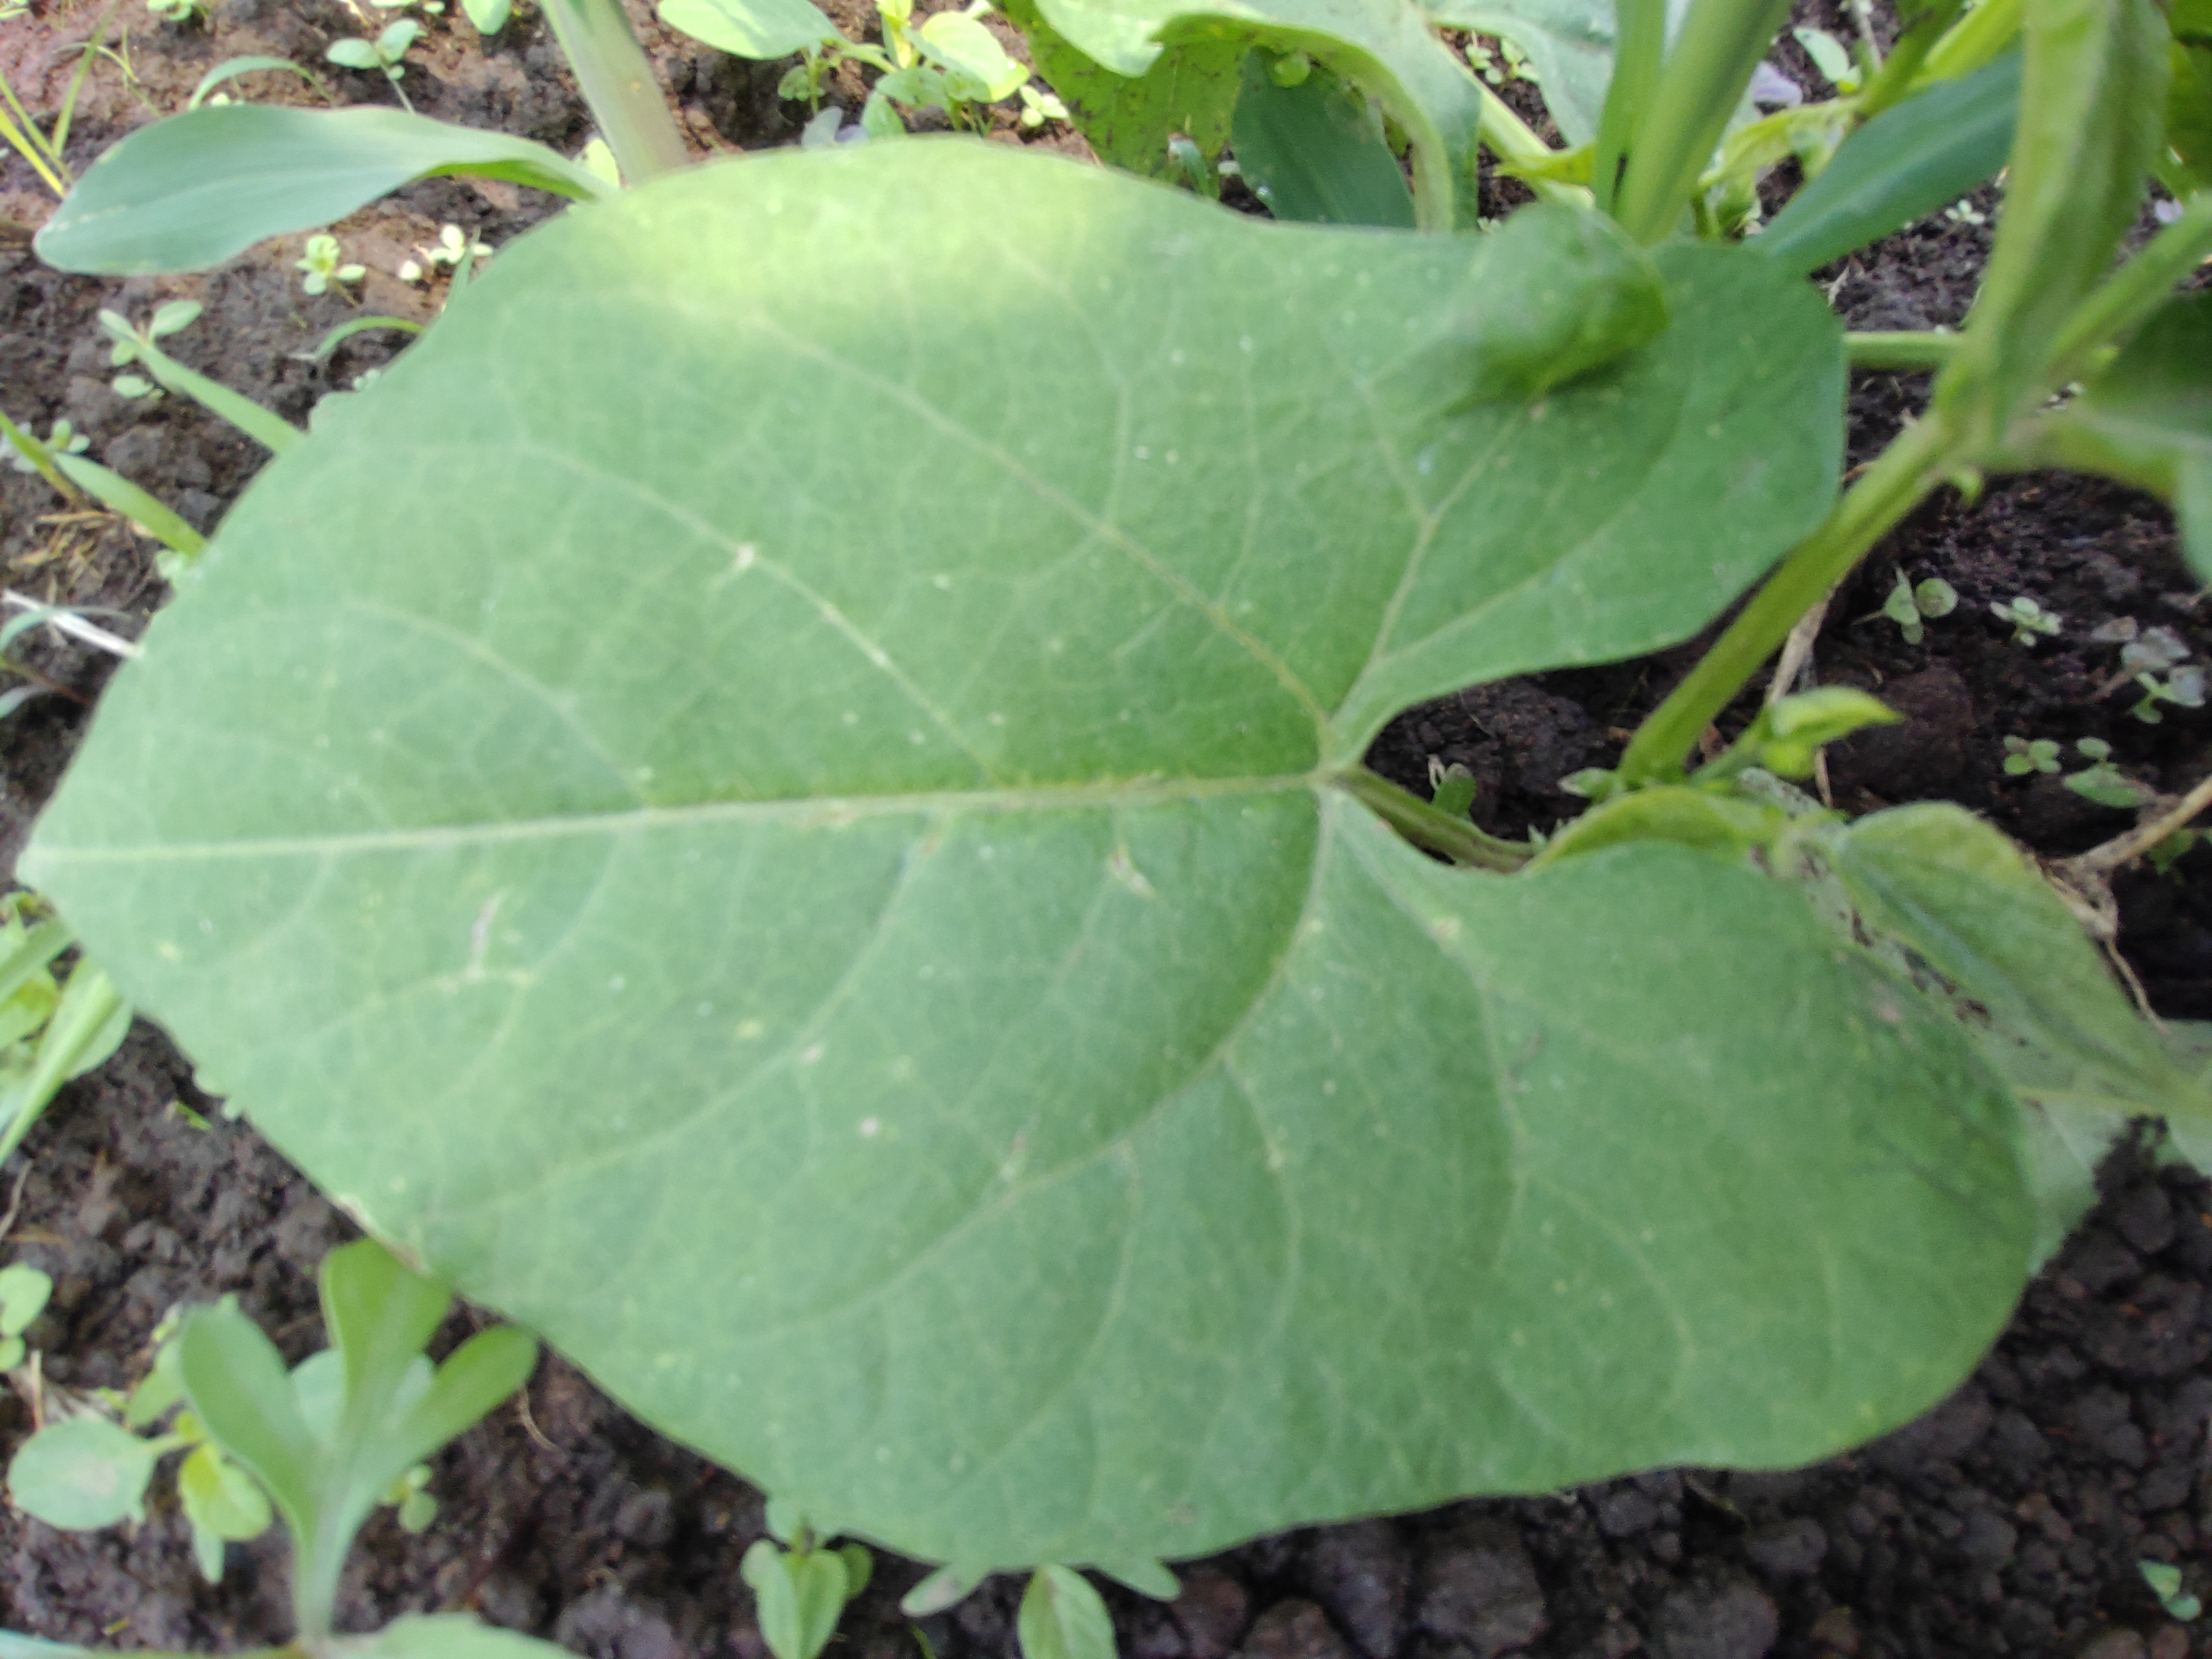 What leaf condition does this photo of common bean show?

healthy
